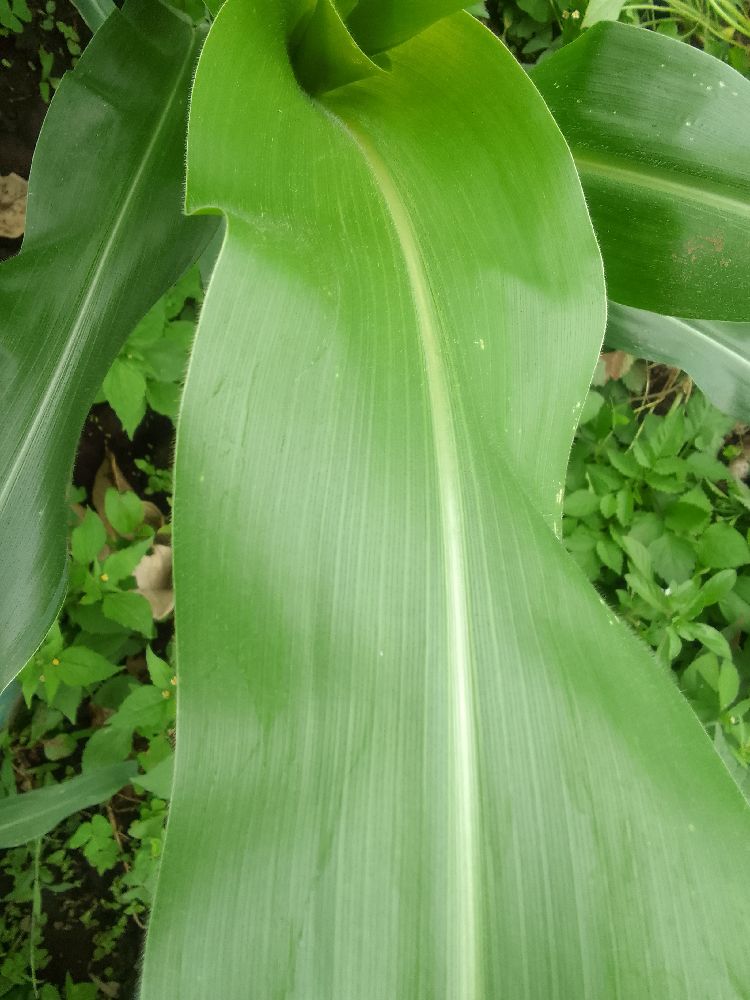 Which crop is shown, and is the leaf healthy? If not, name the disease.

maize, healthy
